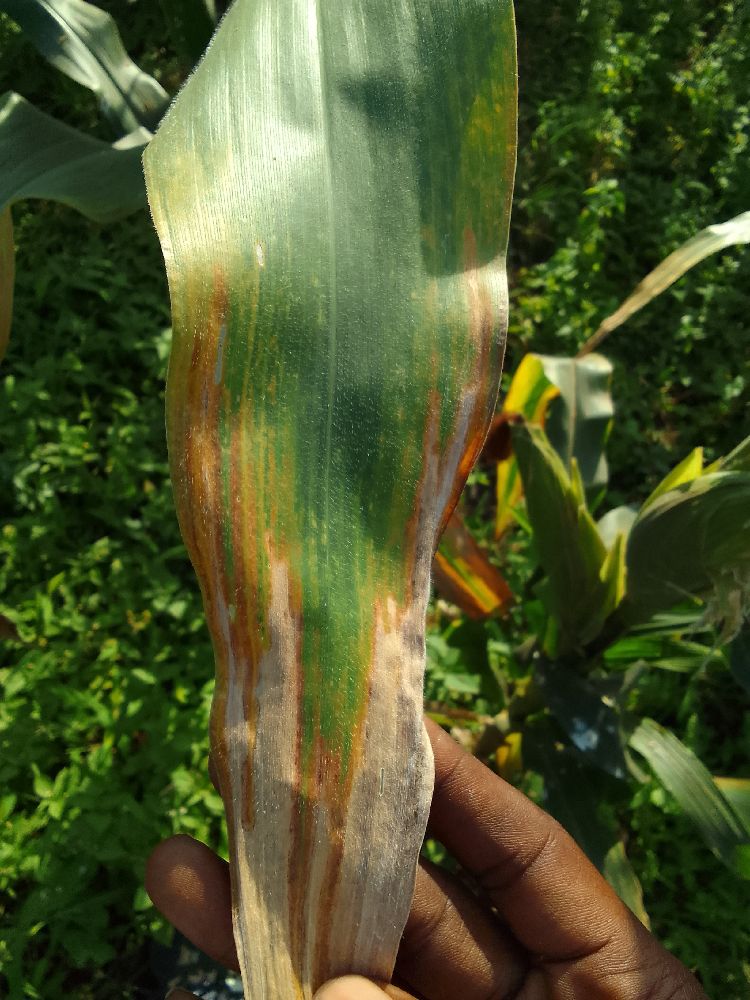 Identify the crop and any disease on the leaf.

maize, maize lethal necrosis
